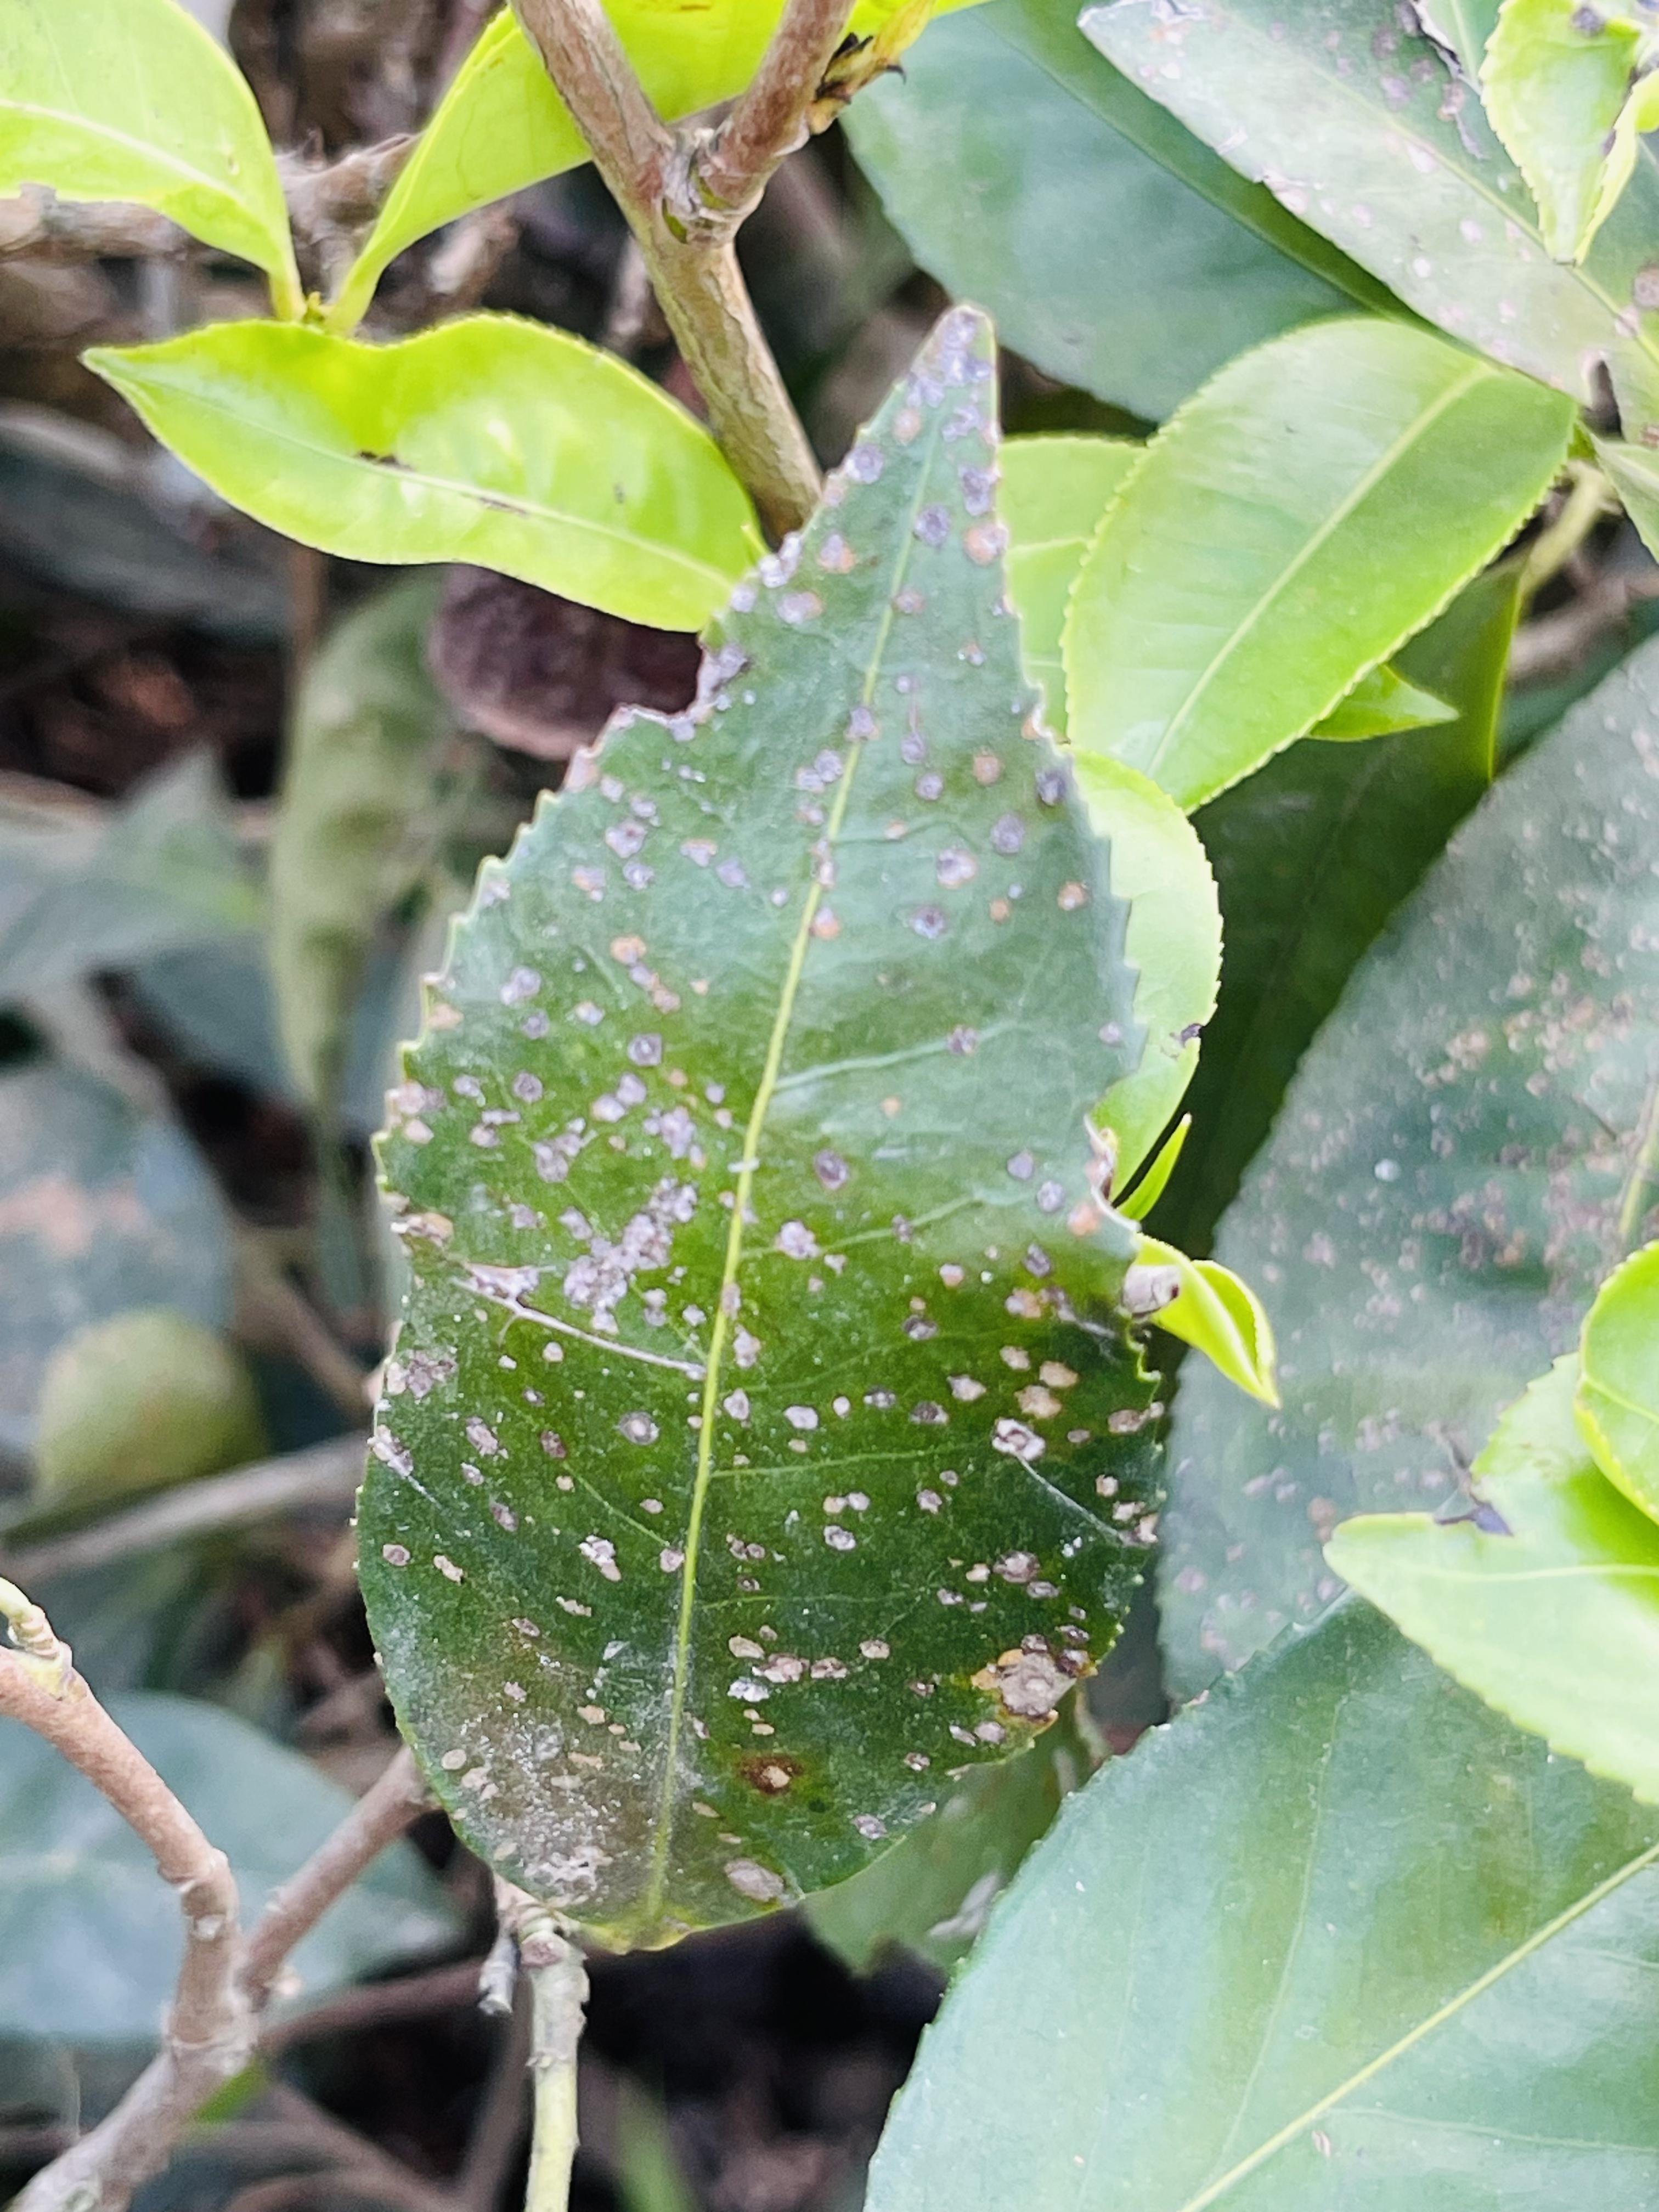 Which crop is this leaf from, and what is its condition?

tea, red rust
